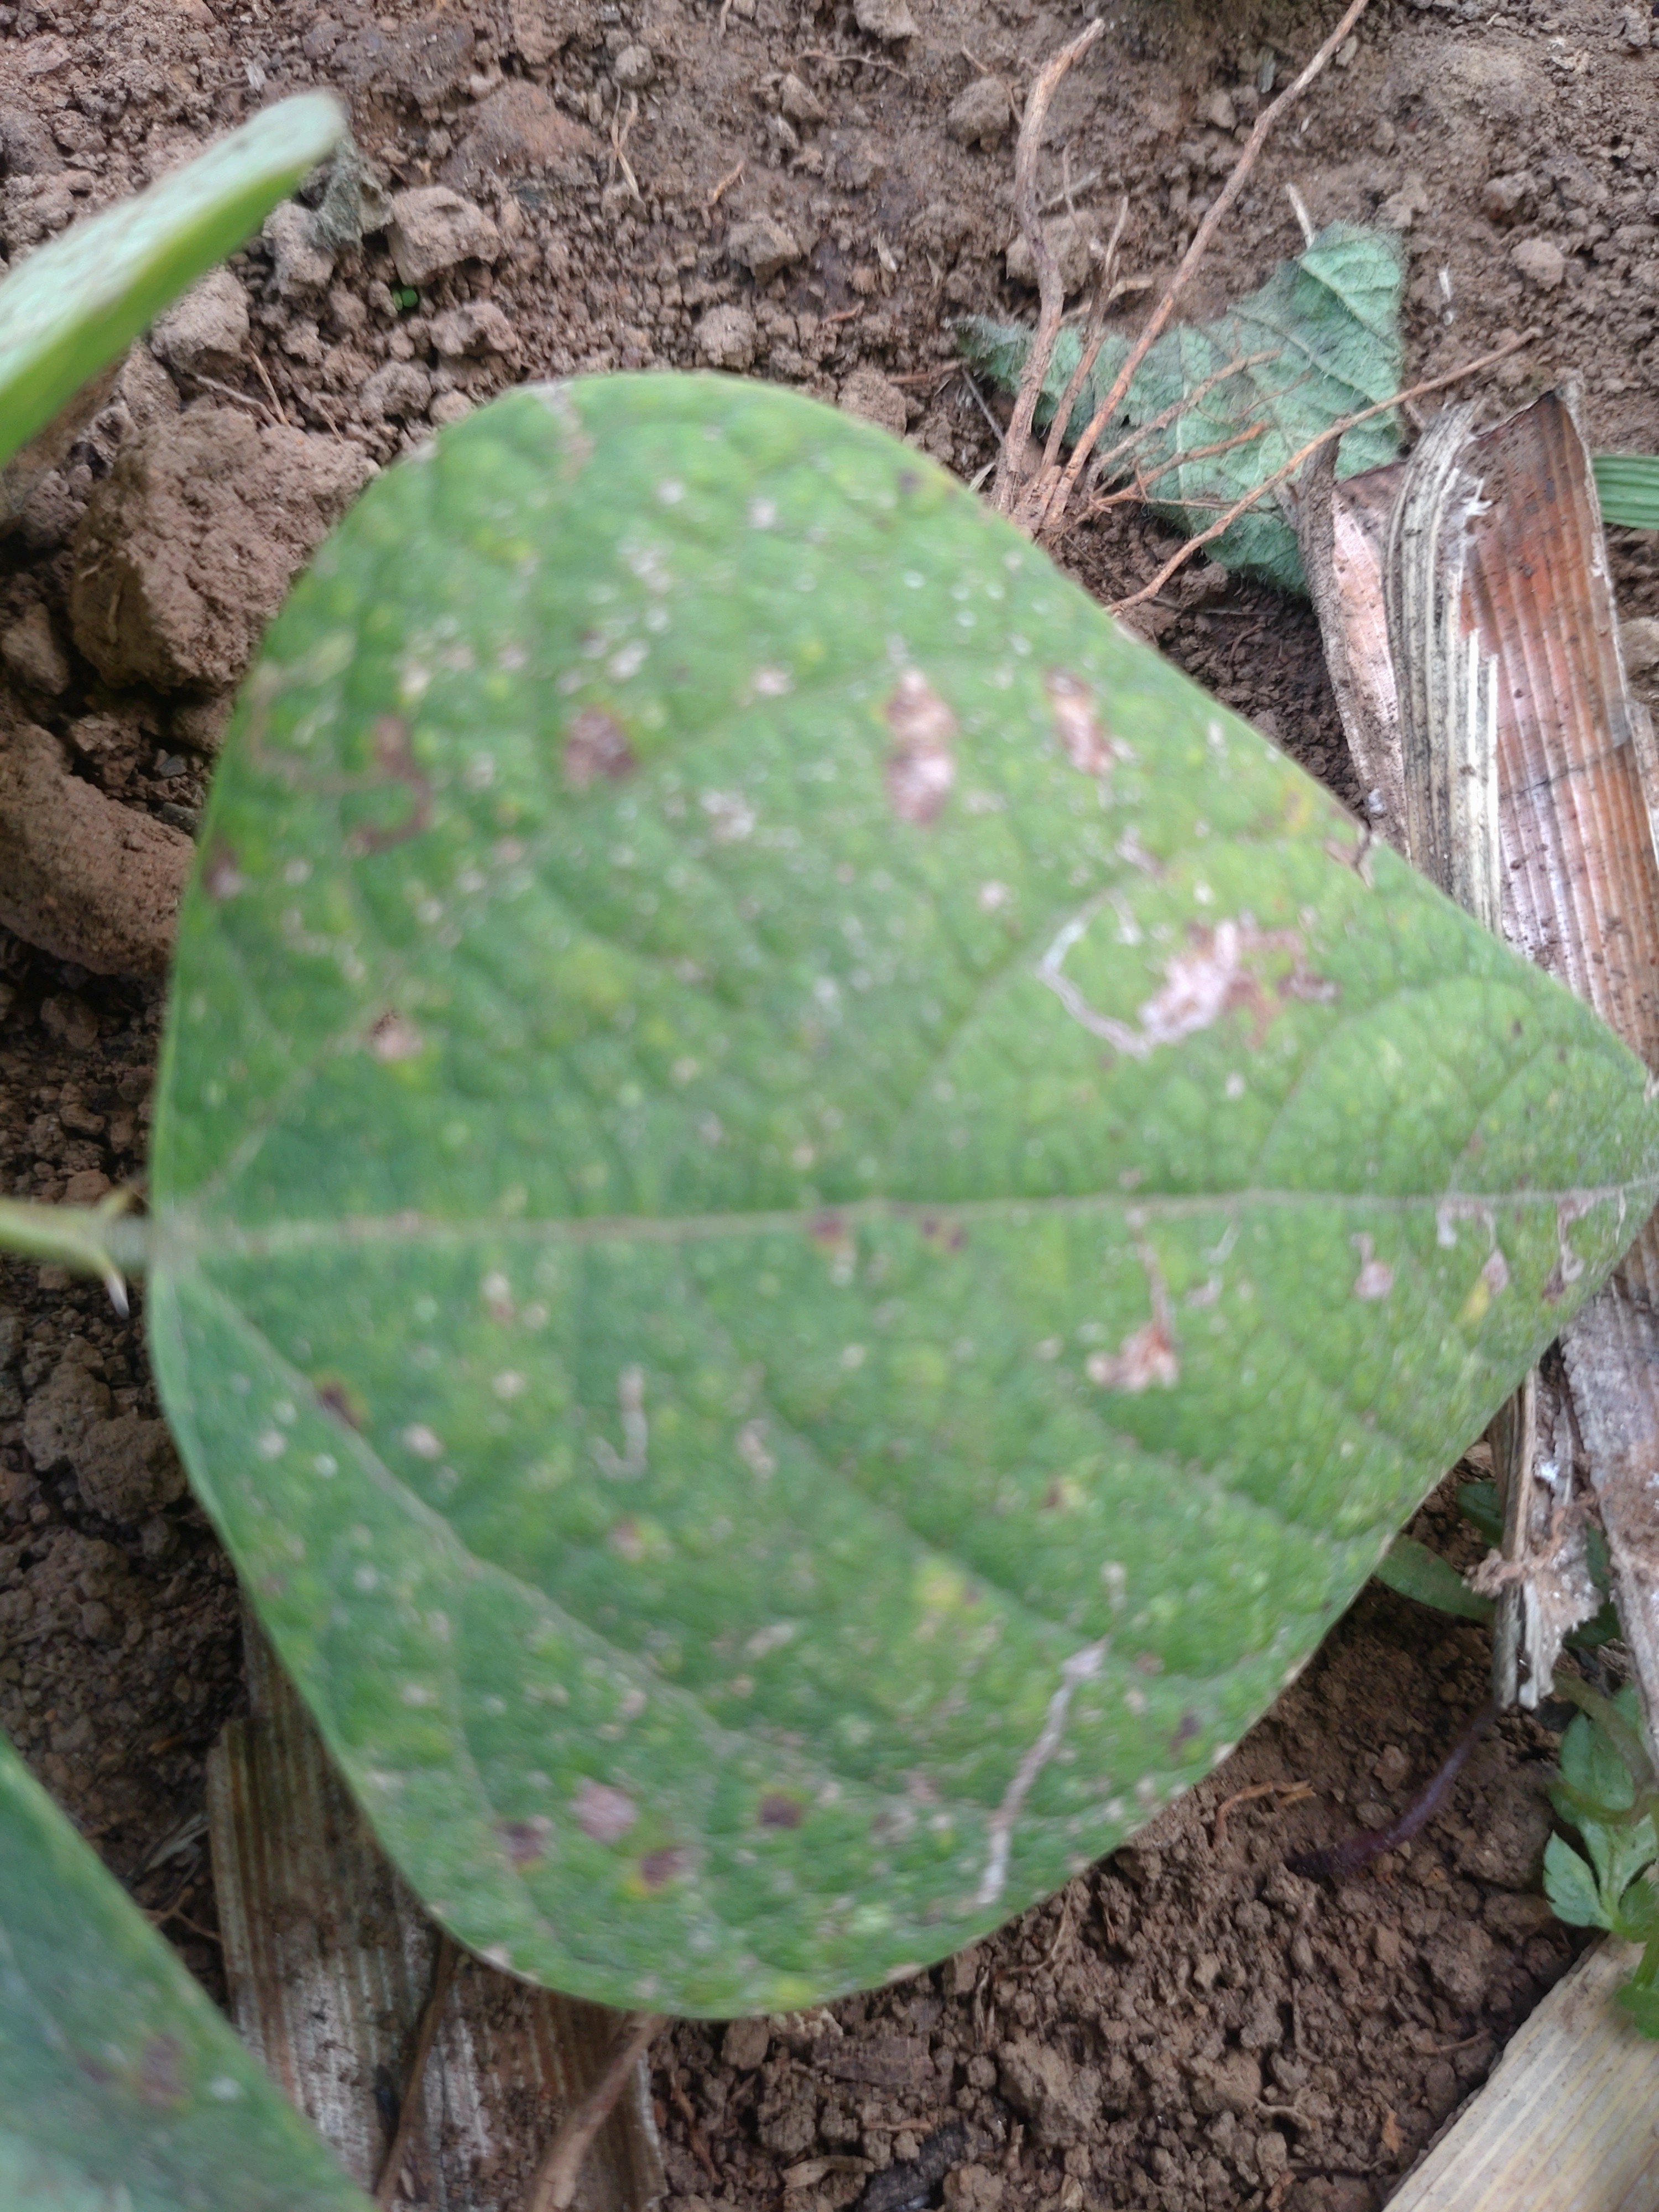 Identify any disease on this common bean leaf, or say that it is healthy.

anthracnose
